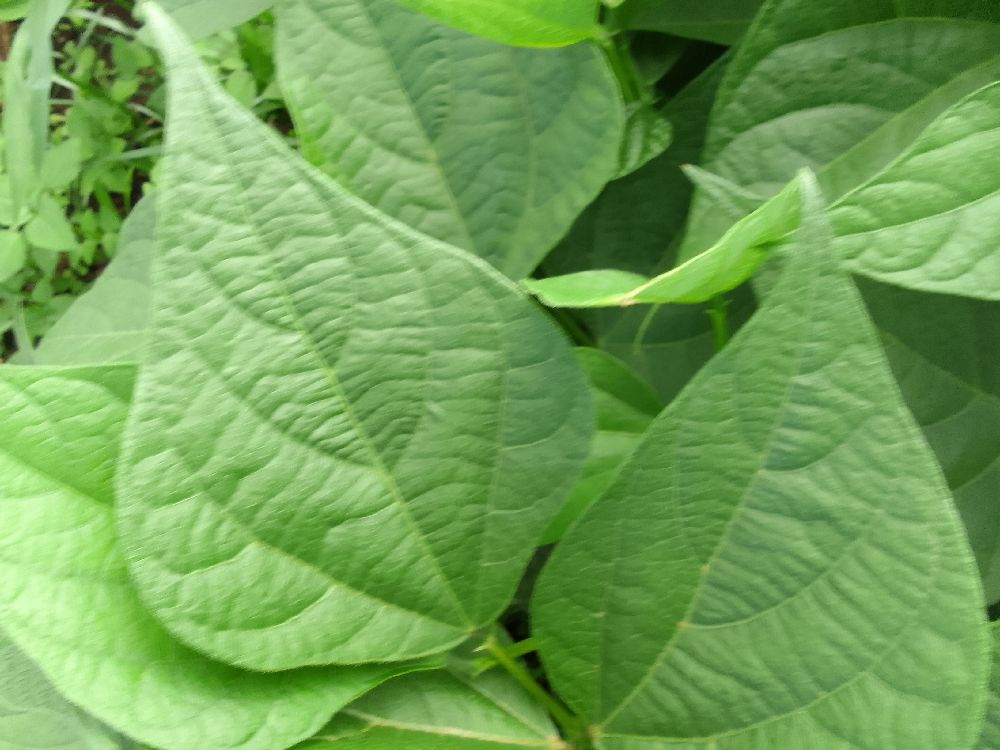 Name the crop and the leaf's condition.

common bean, healthy
